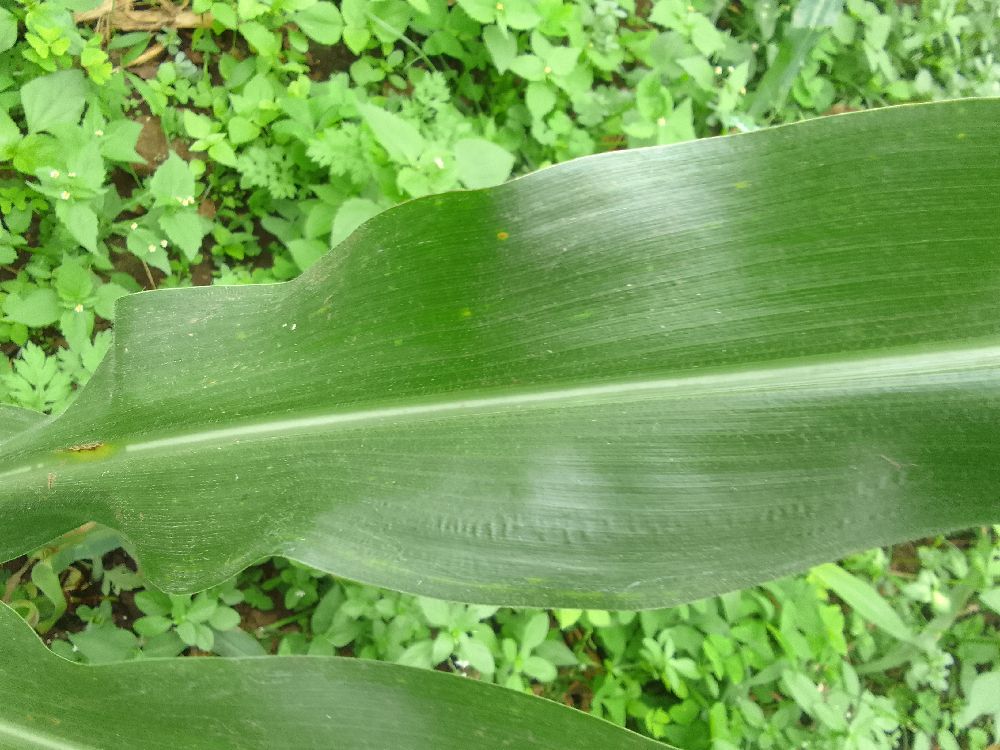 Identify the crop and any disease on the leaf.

maize, healthy
